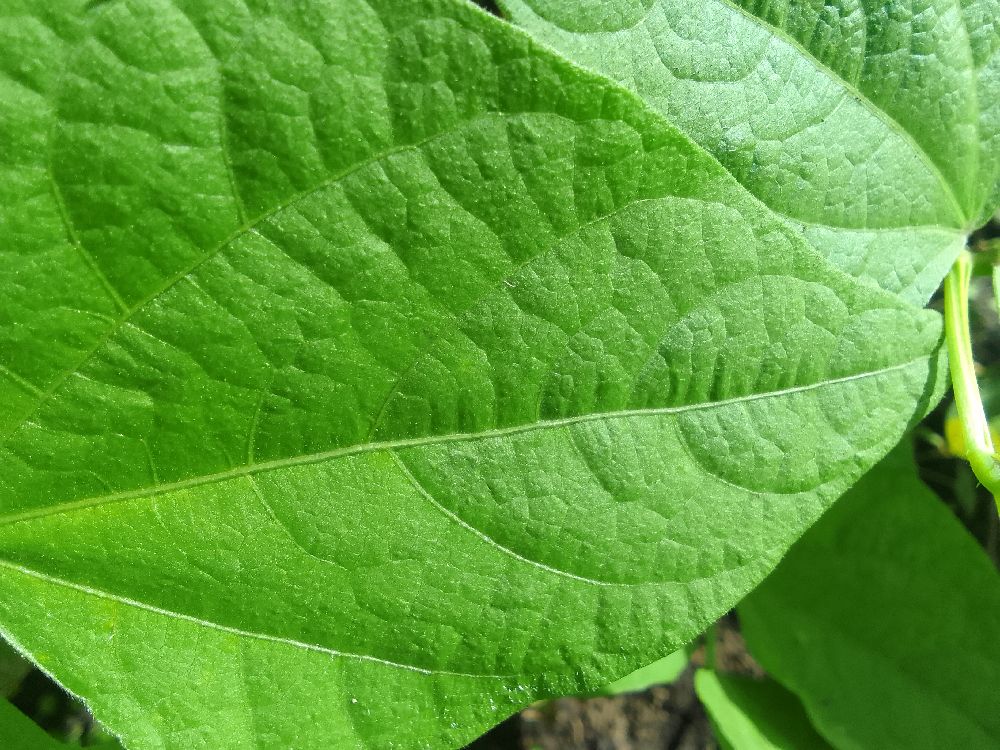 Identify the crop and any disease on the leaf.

common bean, healthy
